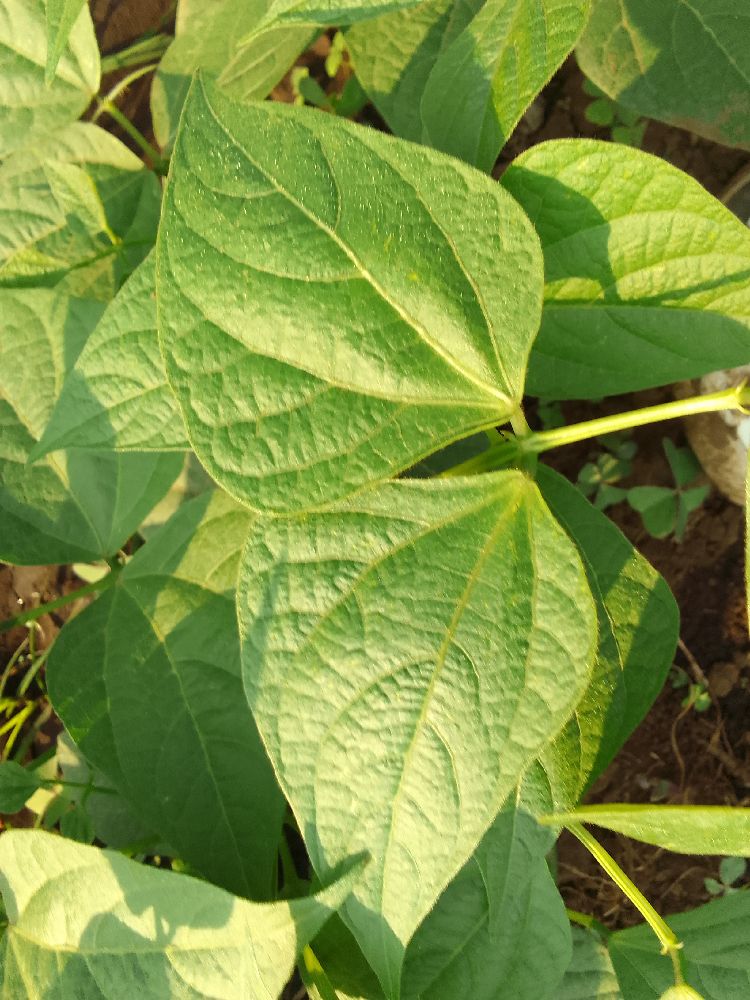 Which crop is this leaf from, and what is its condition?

common bean, healthy
